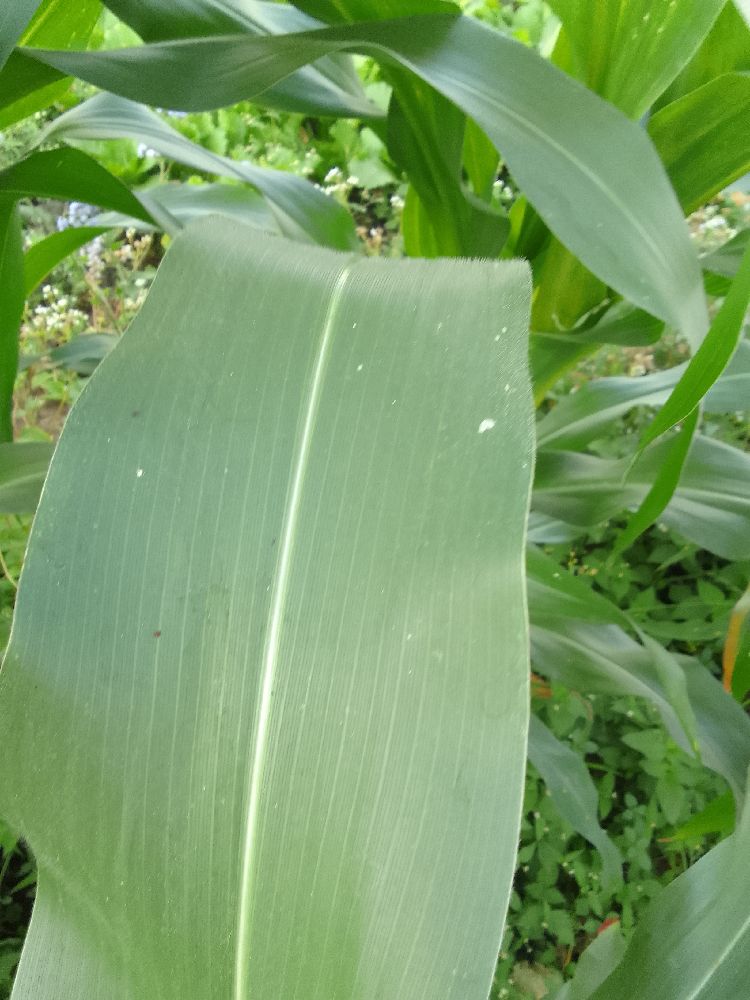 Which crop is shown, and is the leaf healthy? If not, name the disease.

maize, healthy
